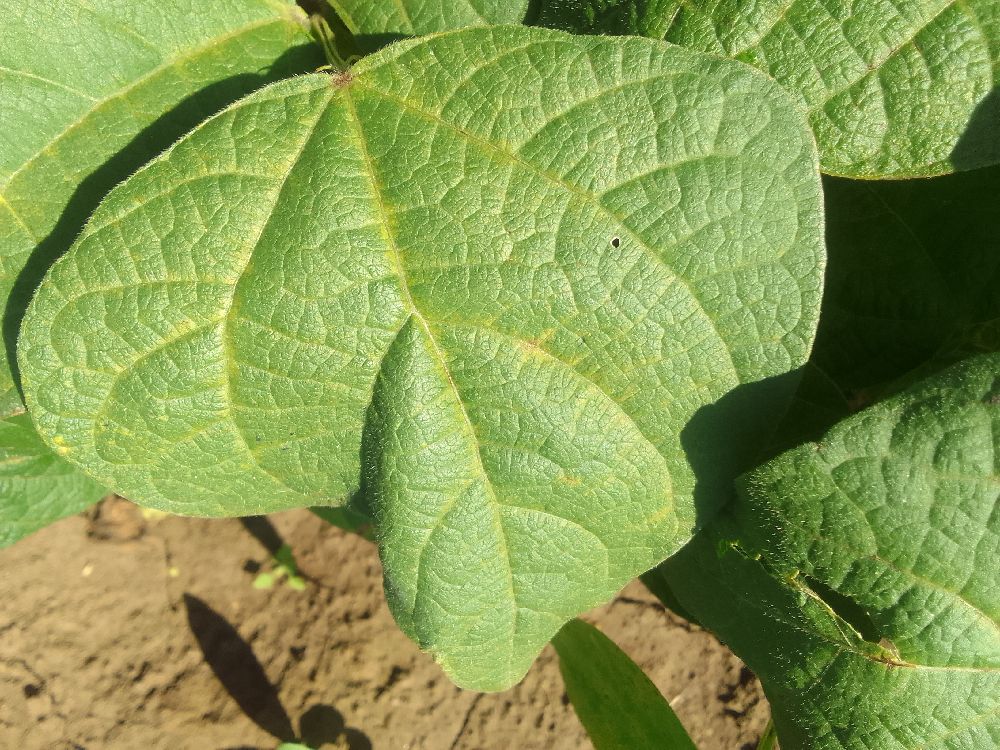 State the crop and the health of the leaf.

common bean, healthy
